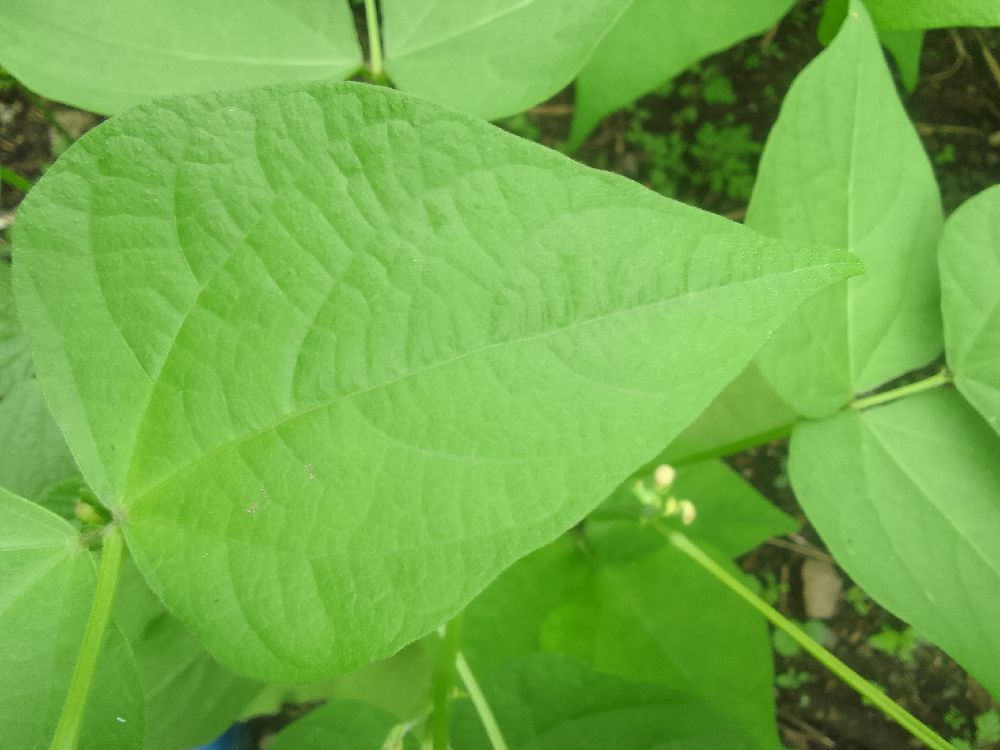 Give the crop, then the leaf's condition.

common bean, healthy
